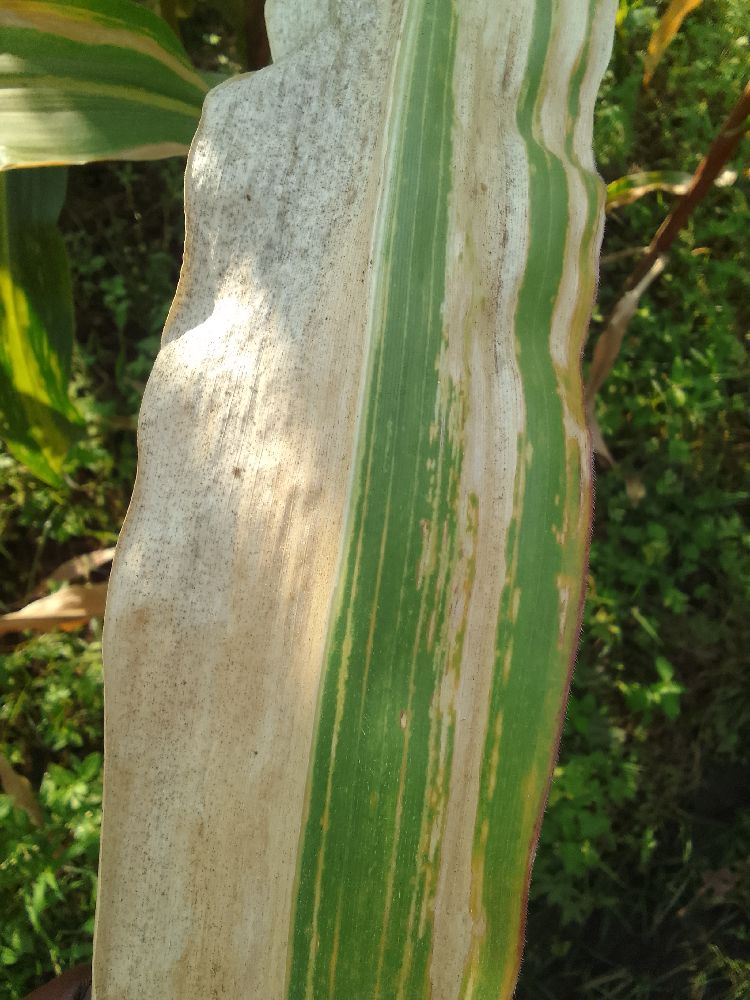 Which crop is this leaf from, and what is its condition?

maize, maize lethal necrosis
